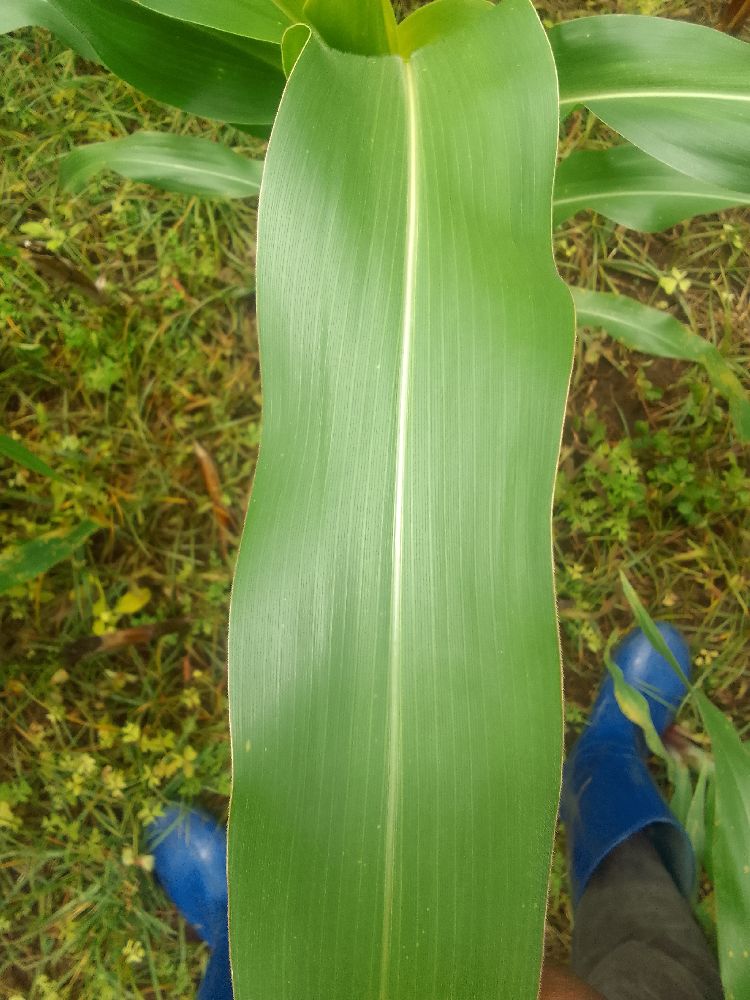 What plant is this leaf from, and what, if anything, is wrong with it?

maize, healthy
